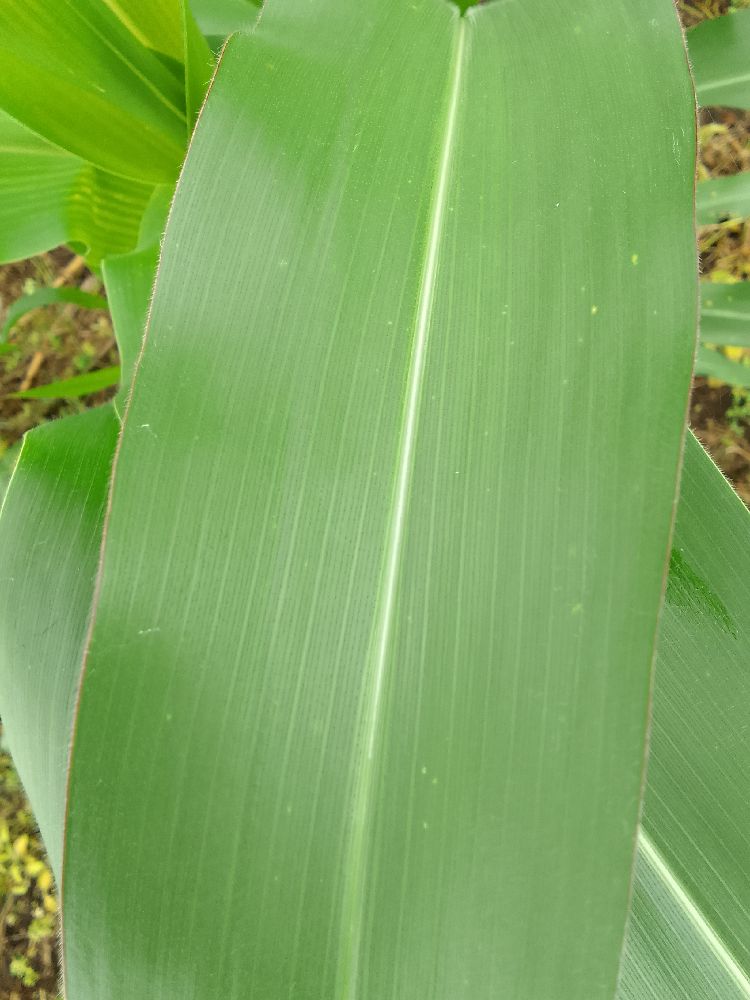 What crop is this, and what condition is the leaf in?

maize, healthy
